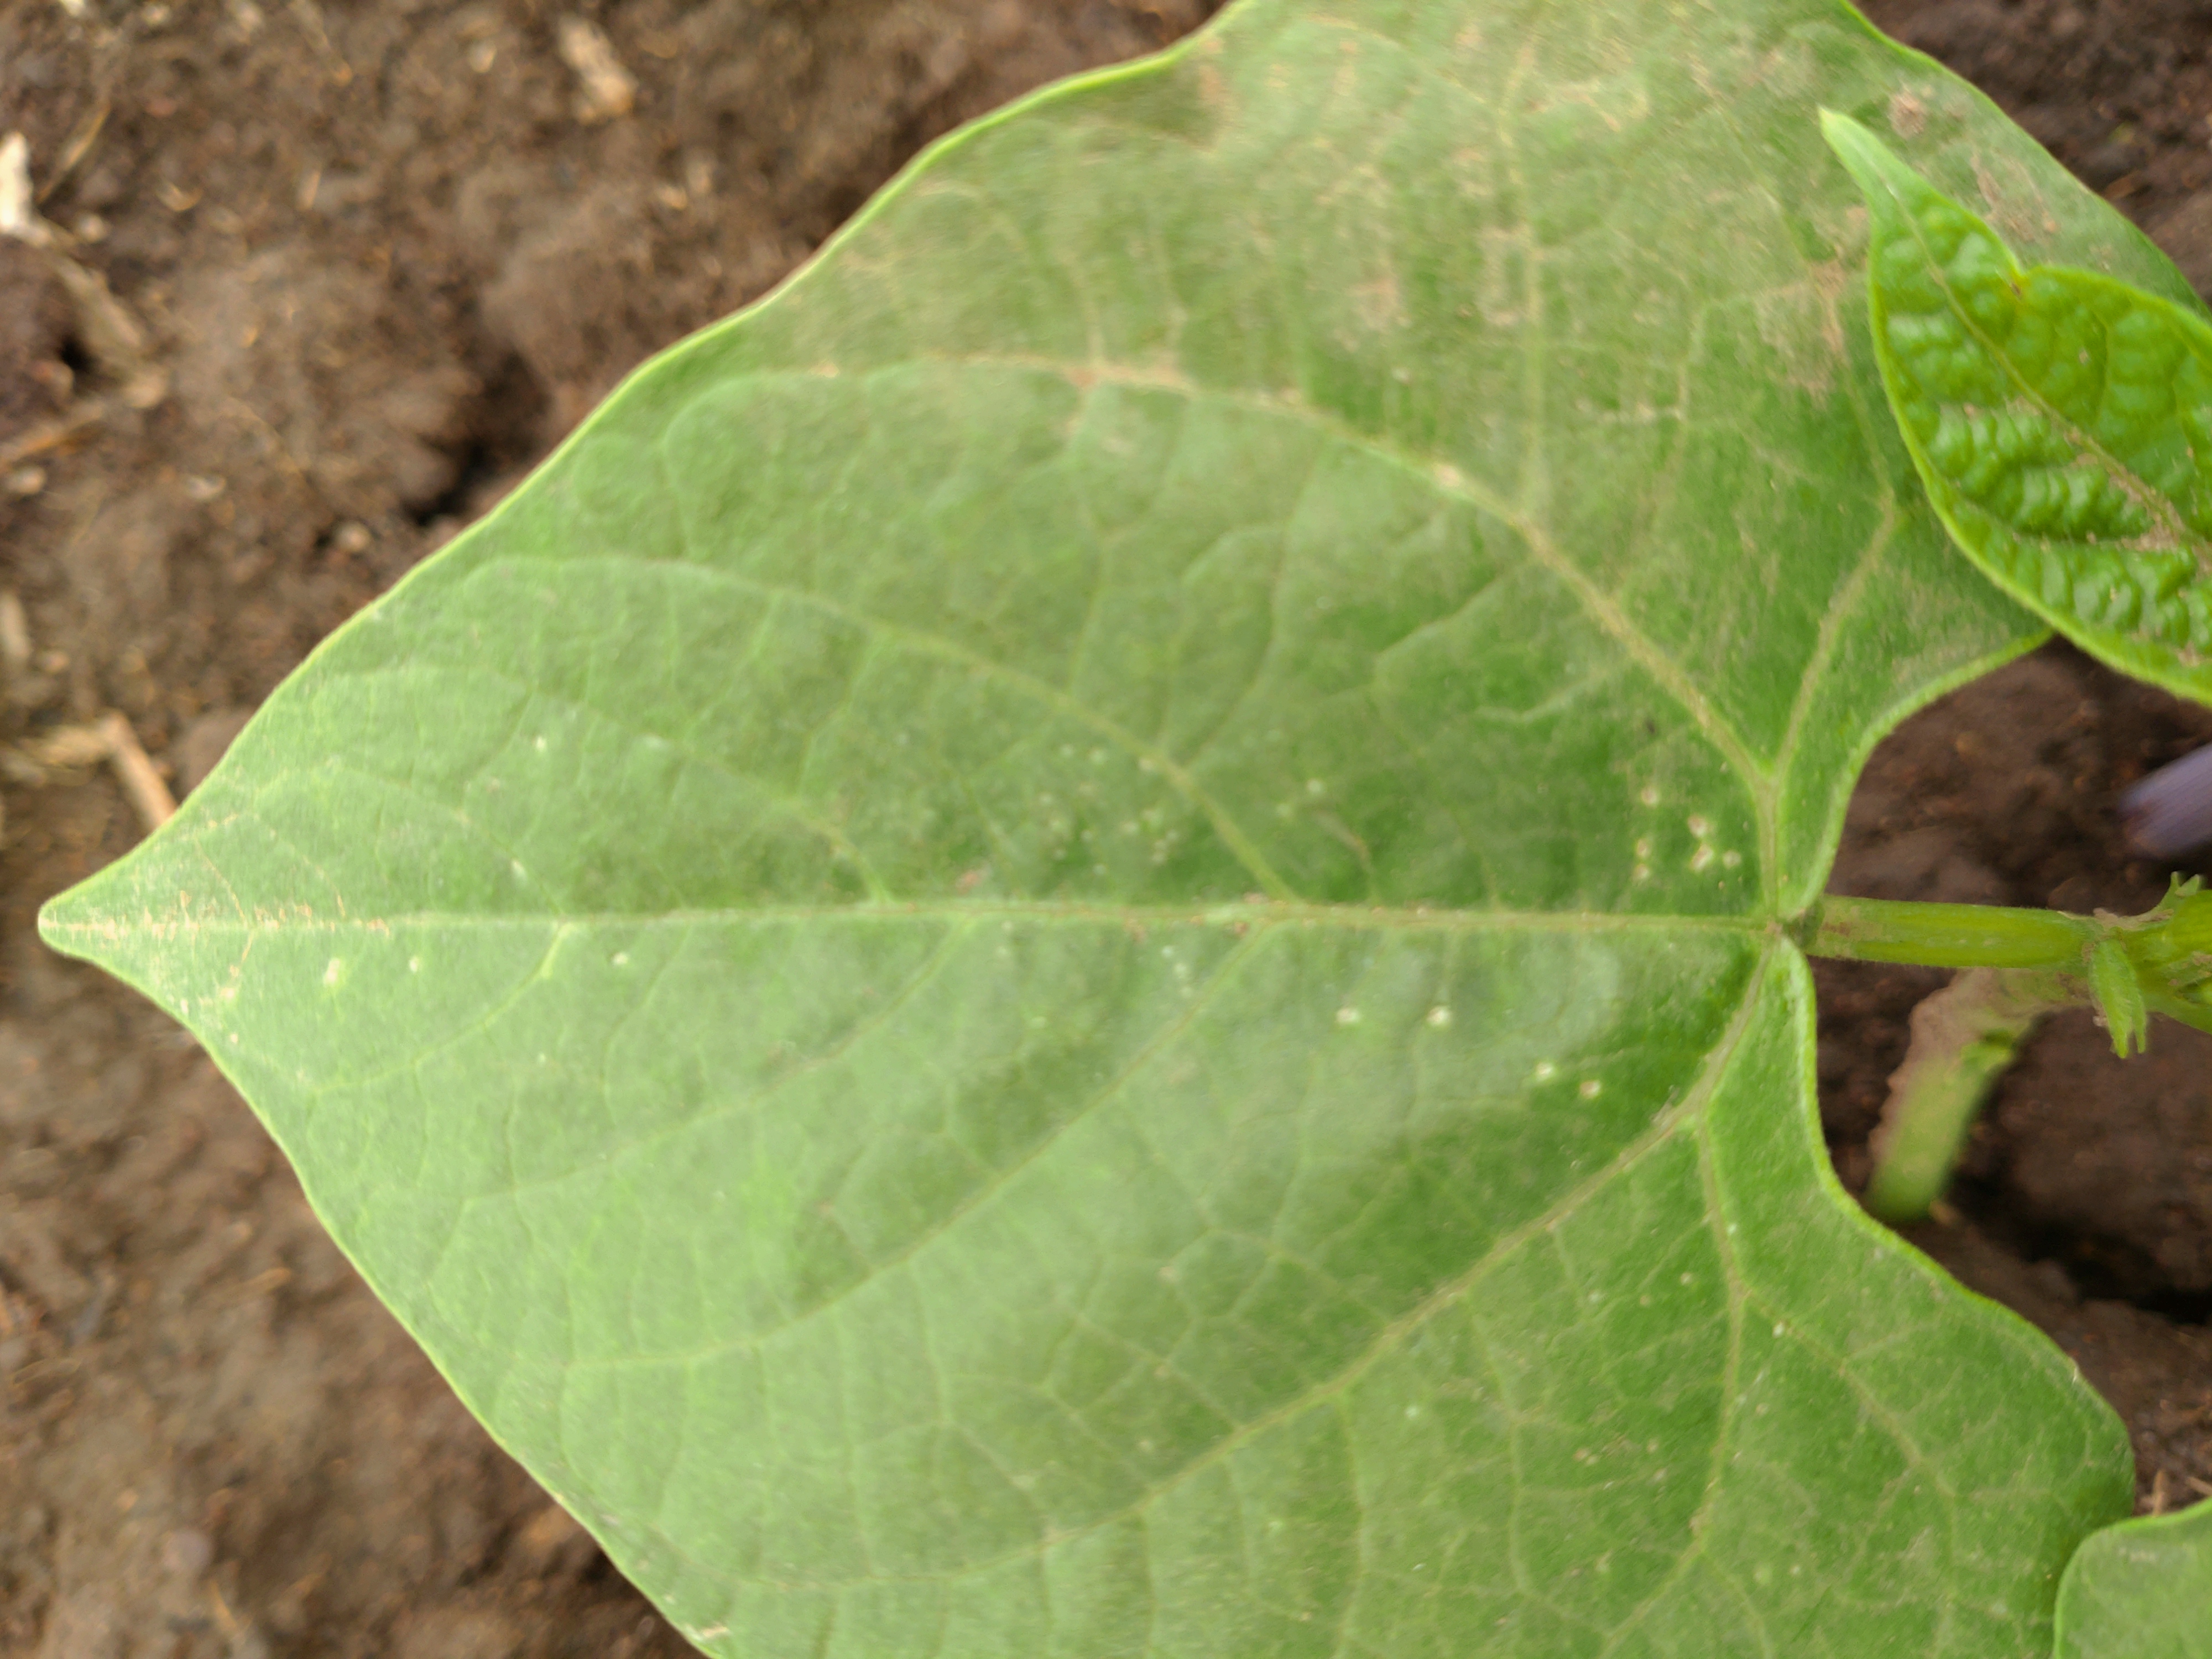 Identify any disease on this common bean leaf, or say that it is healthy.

healthy
